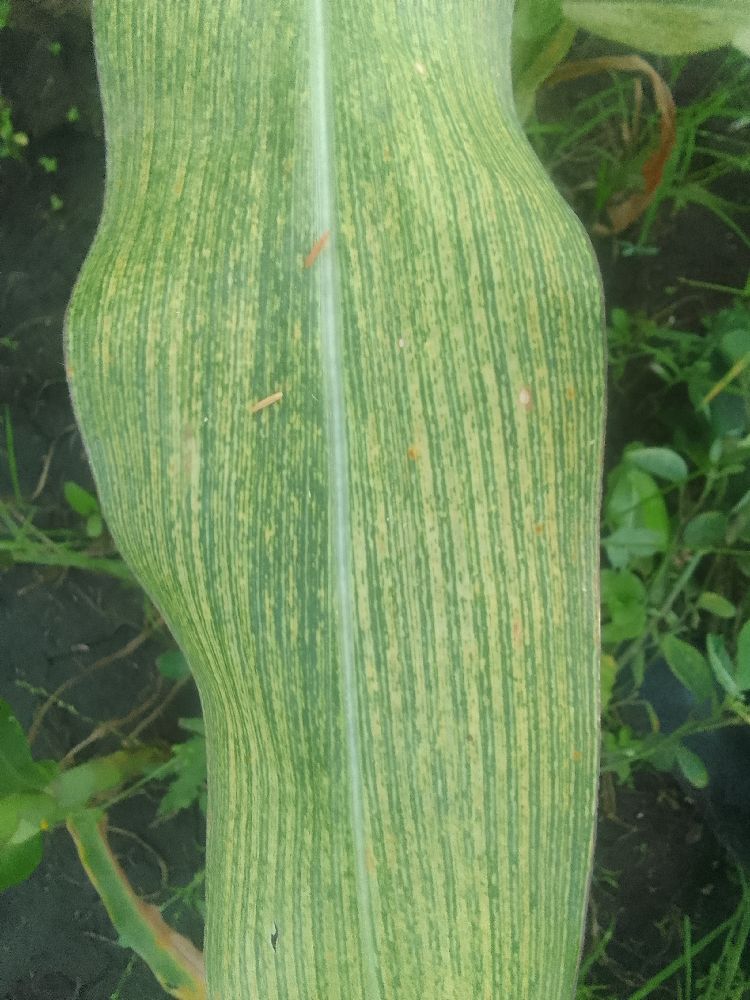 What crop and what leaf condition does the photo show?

maize, maize streak virus
